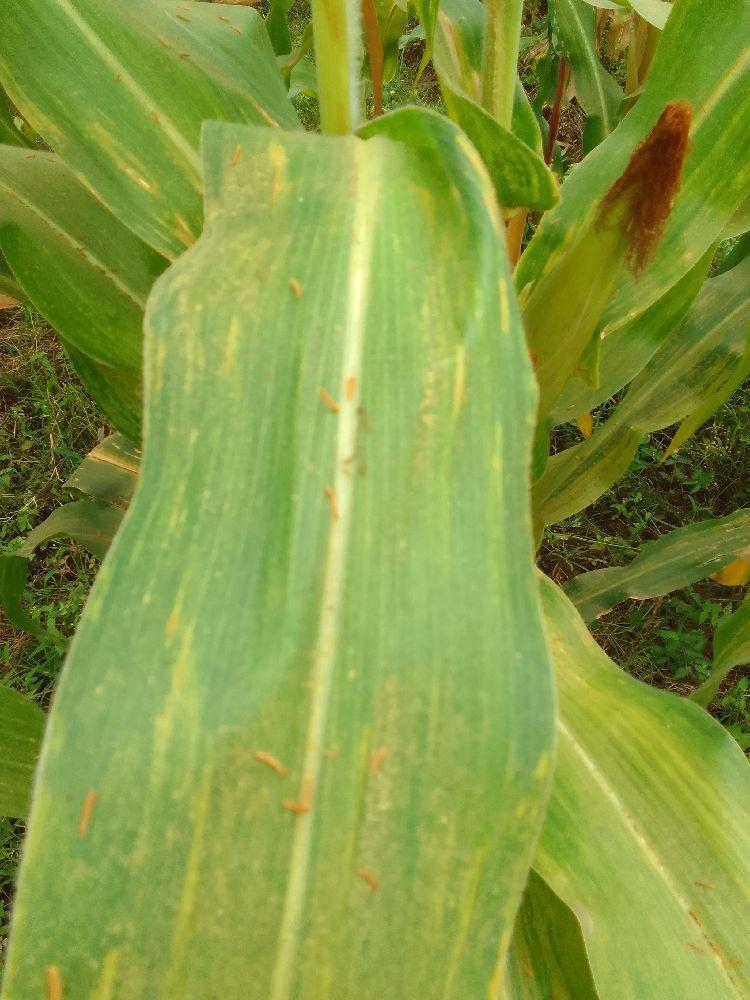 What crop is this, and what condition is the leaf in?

maize, maize lethal necrosis
